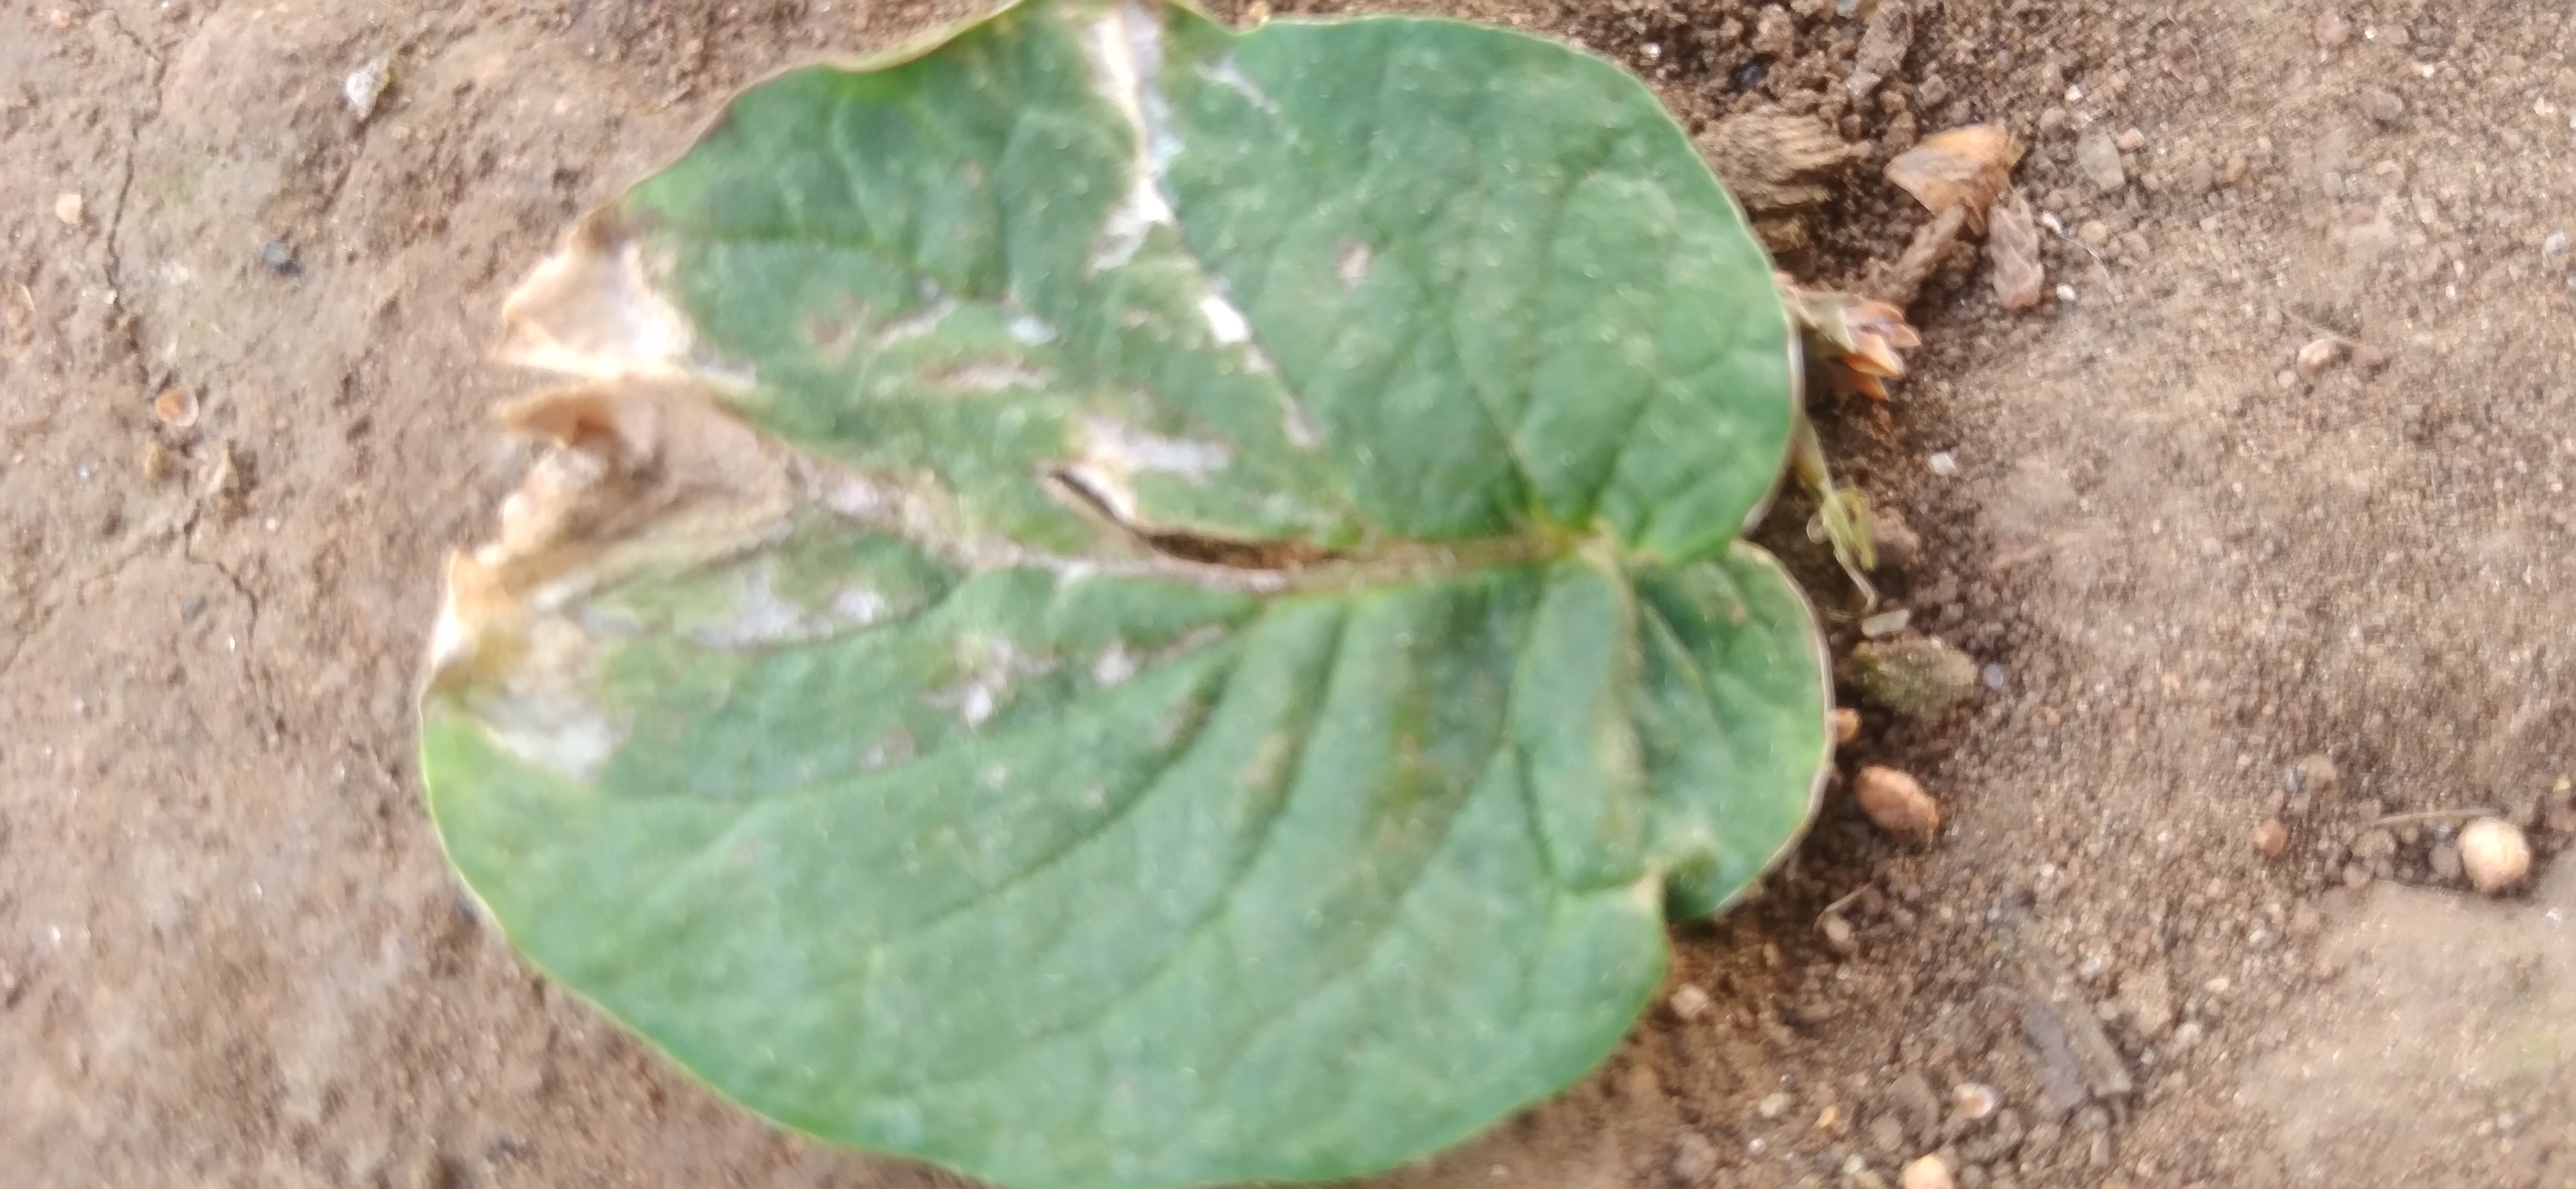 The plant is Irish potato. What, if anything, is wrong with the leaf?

early blight
